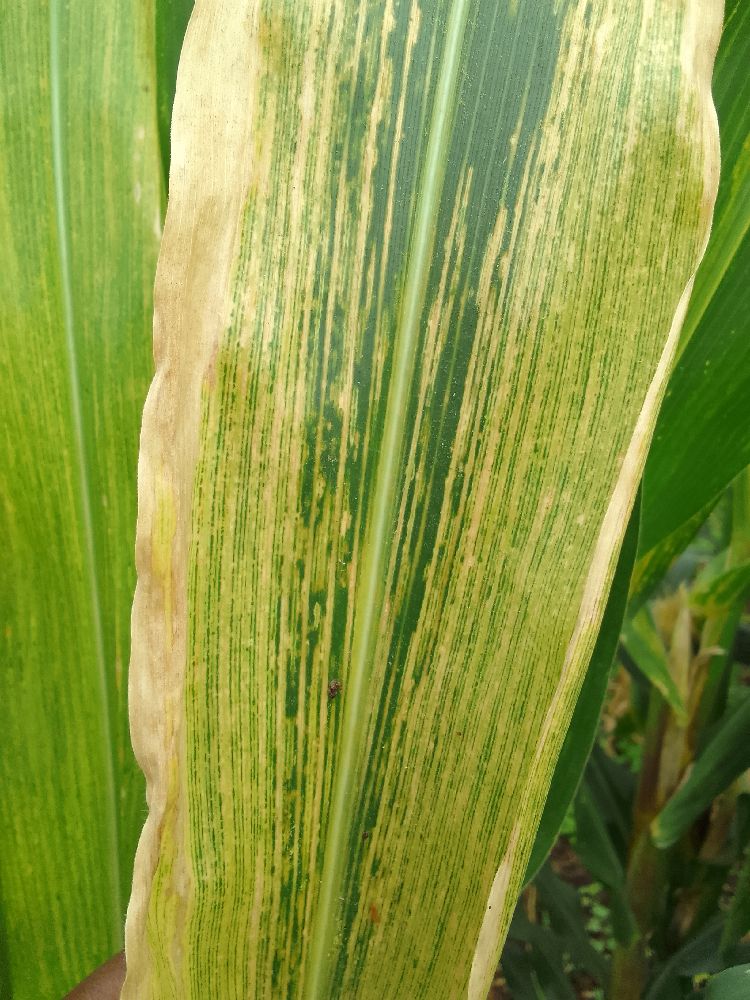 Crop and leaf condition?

maize, maize lethal necrosis
